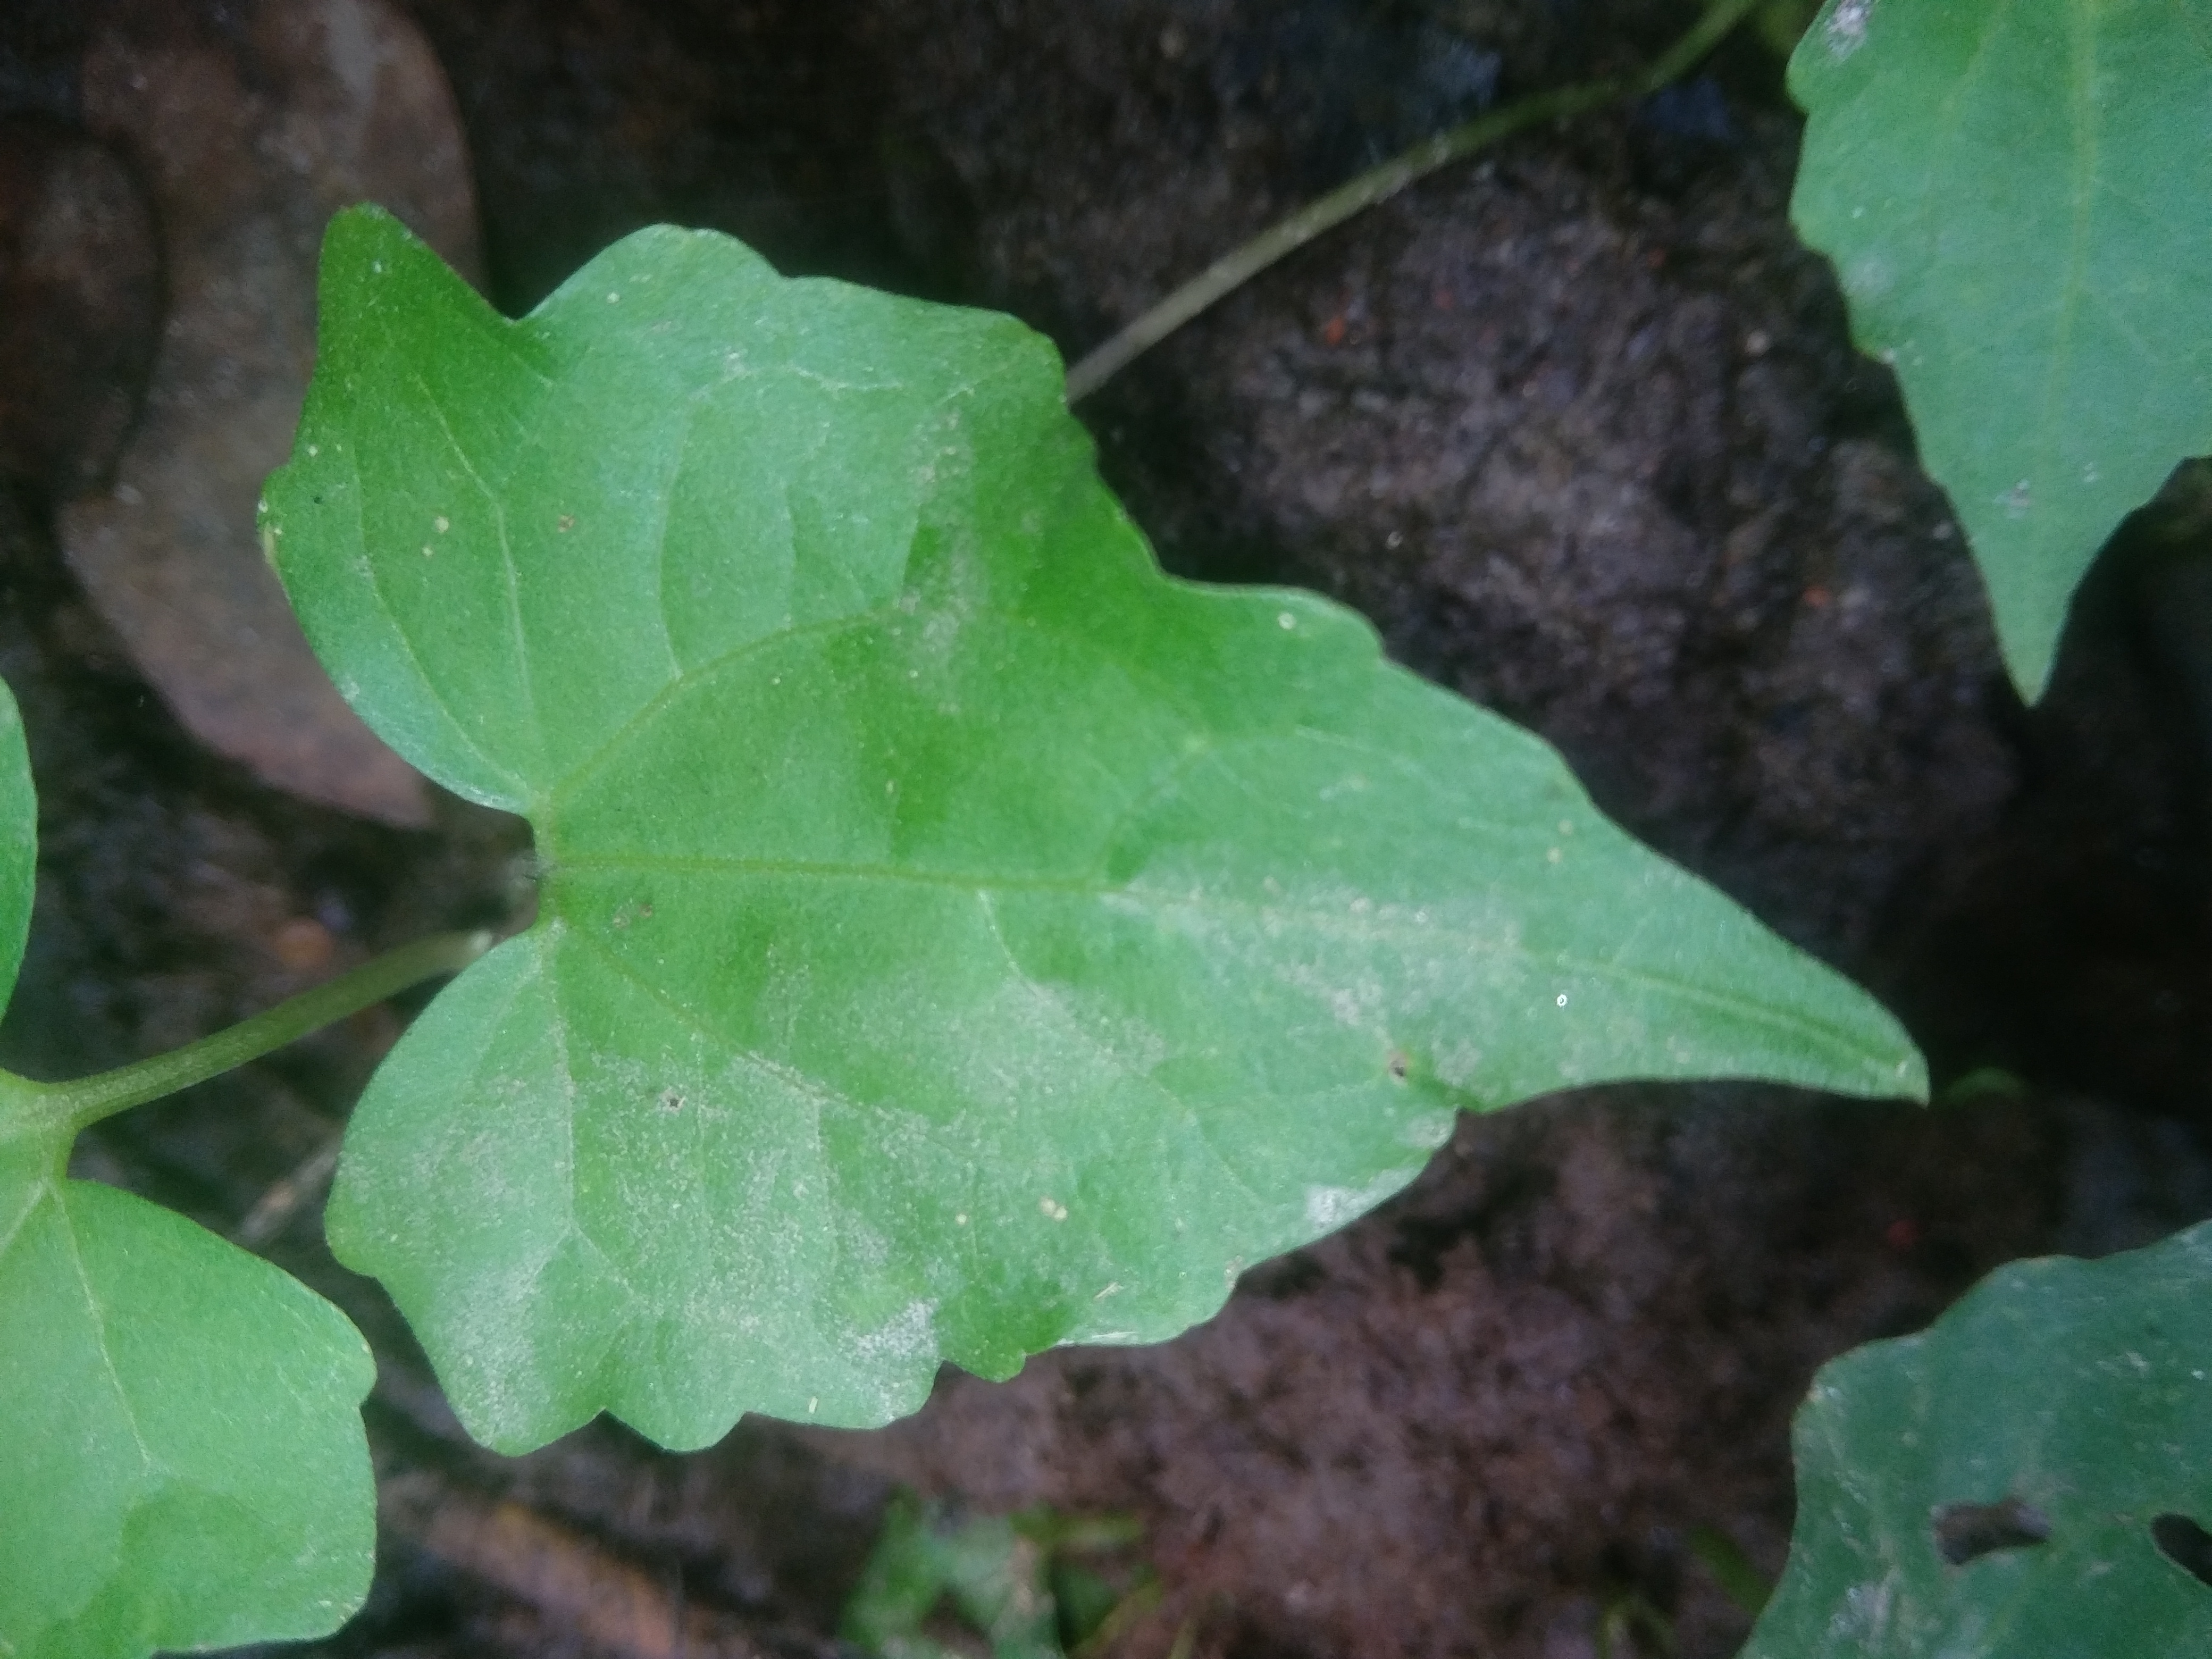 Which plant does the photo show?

bitter vine
